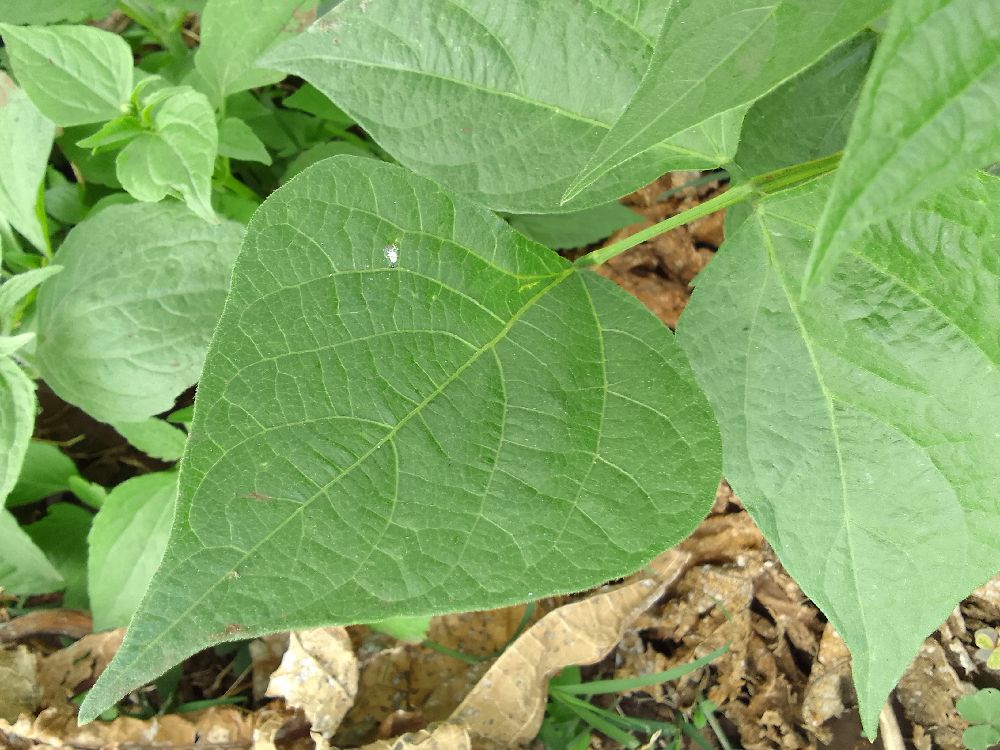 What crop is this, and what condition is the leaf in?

common bean, healthy
